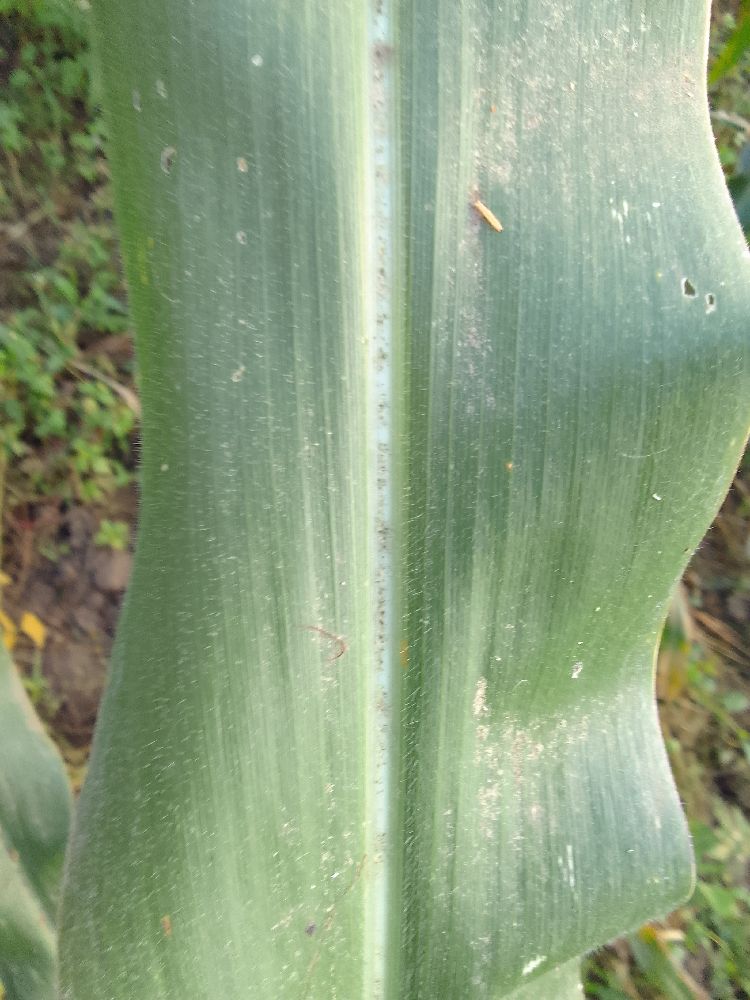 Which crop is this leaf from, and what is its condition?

maize, healthy
